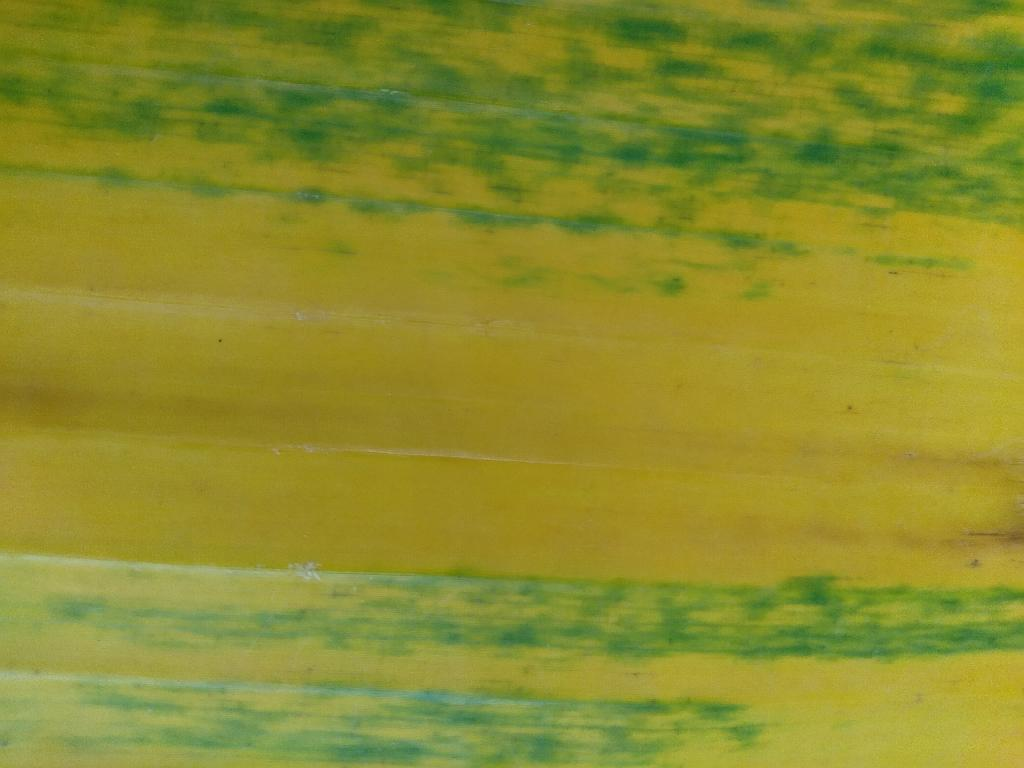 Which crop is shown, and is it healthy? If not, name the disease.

banana, fusarium wilt race 1
